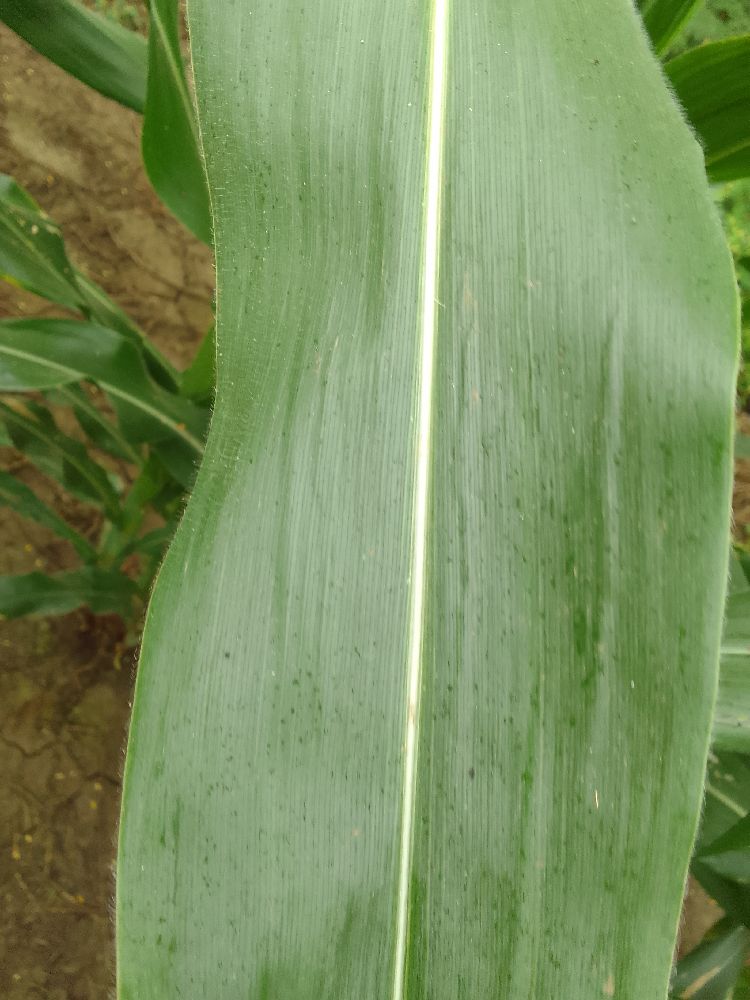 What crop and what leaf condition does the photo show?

maize, healthy
